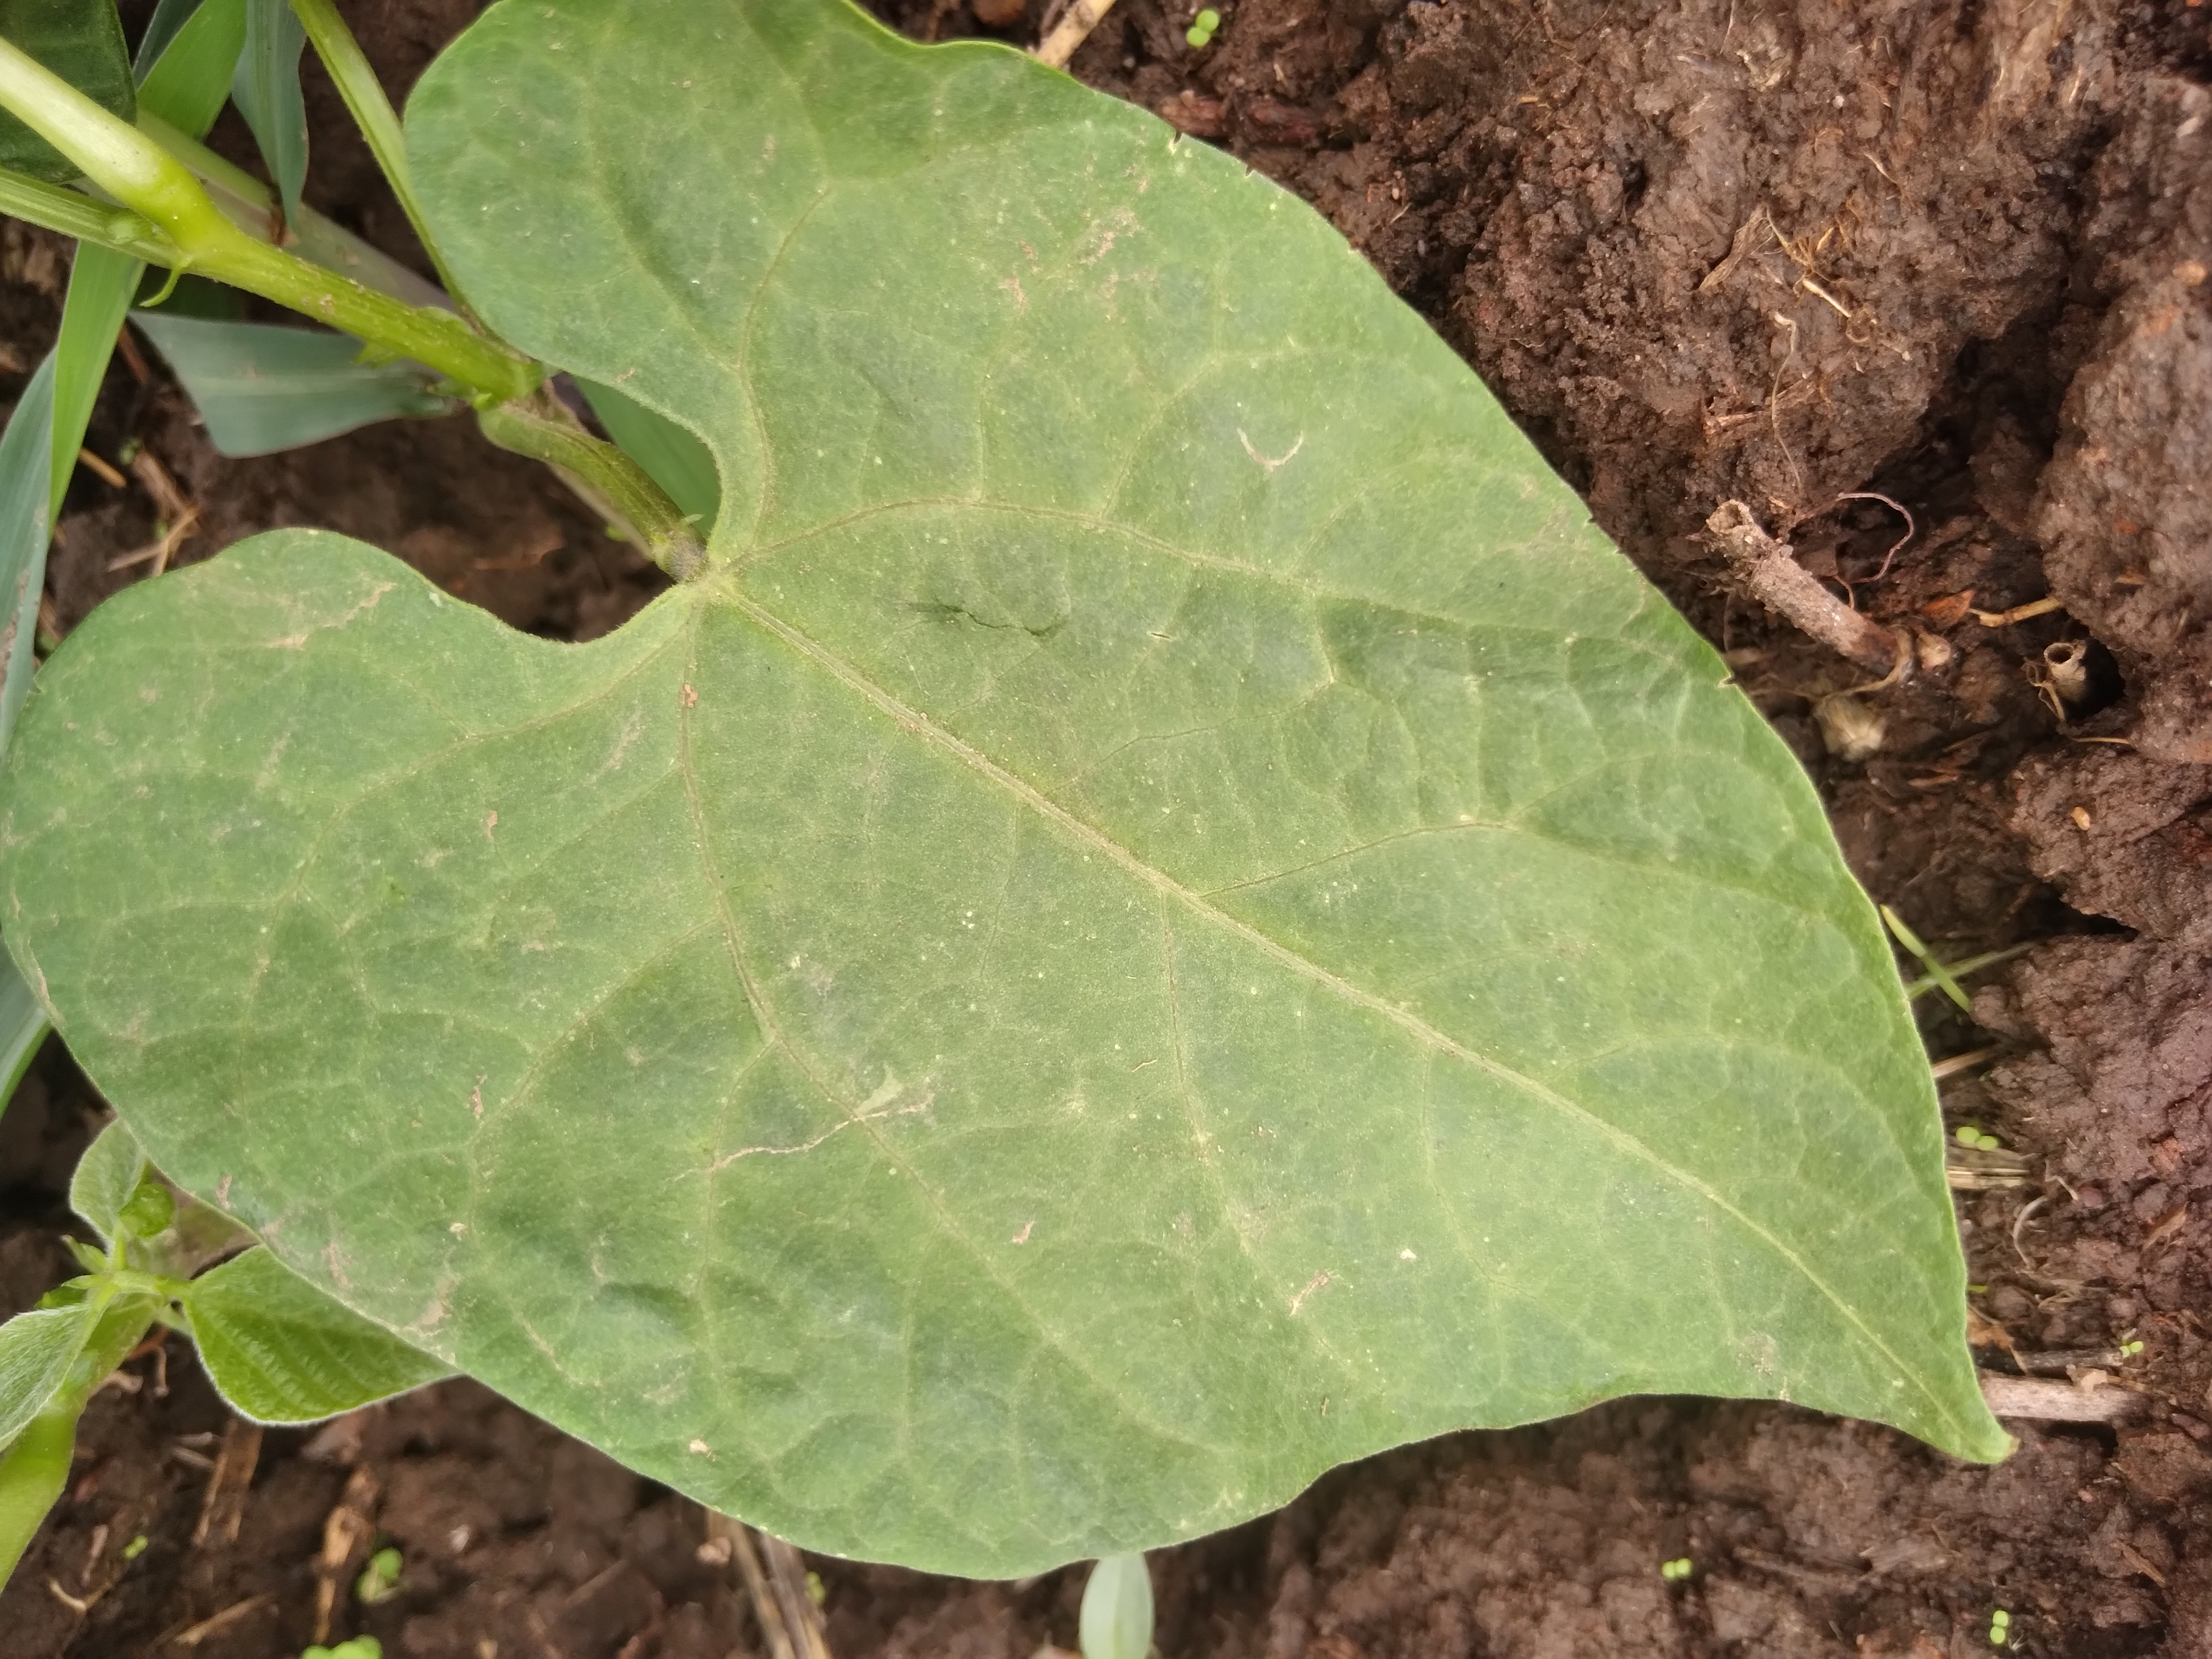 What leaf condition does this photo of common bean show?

healthy
